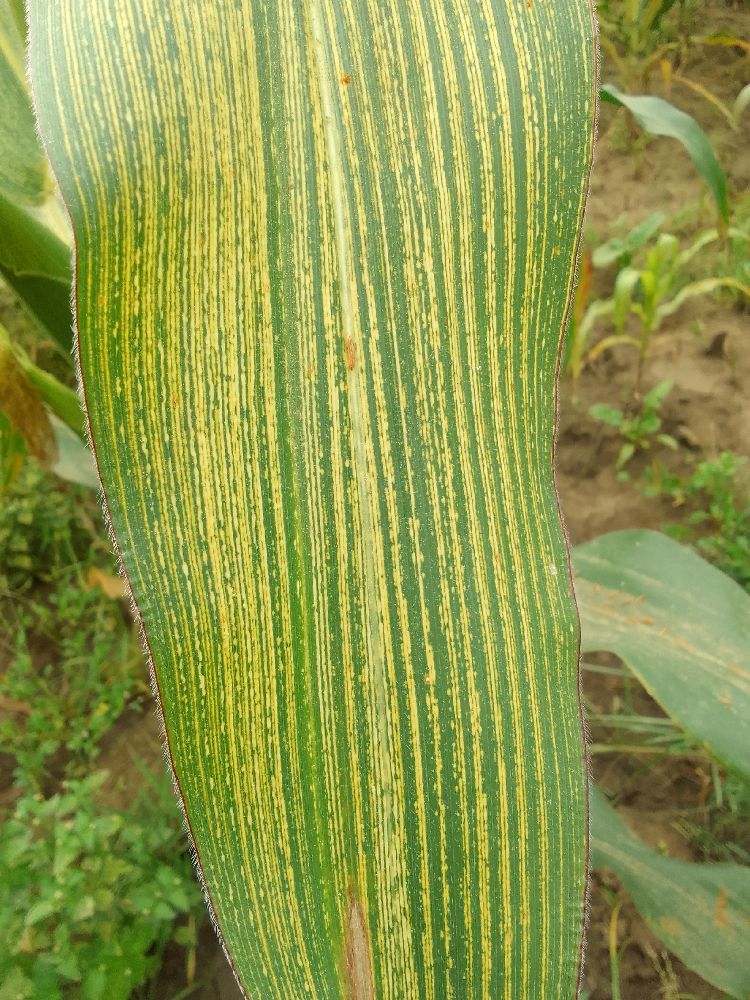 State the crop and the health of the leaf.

maize, maize streak virus
